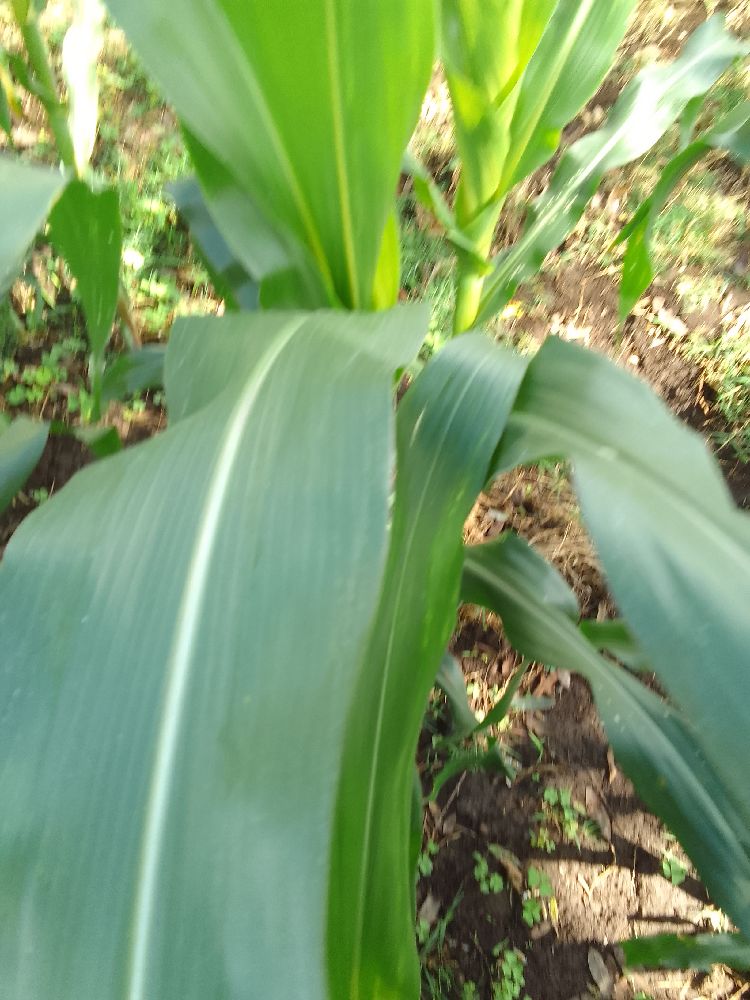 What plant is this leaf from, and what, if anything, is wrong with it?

maize, healthy
